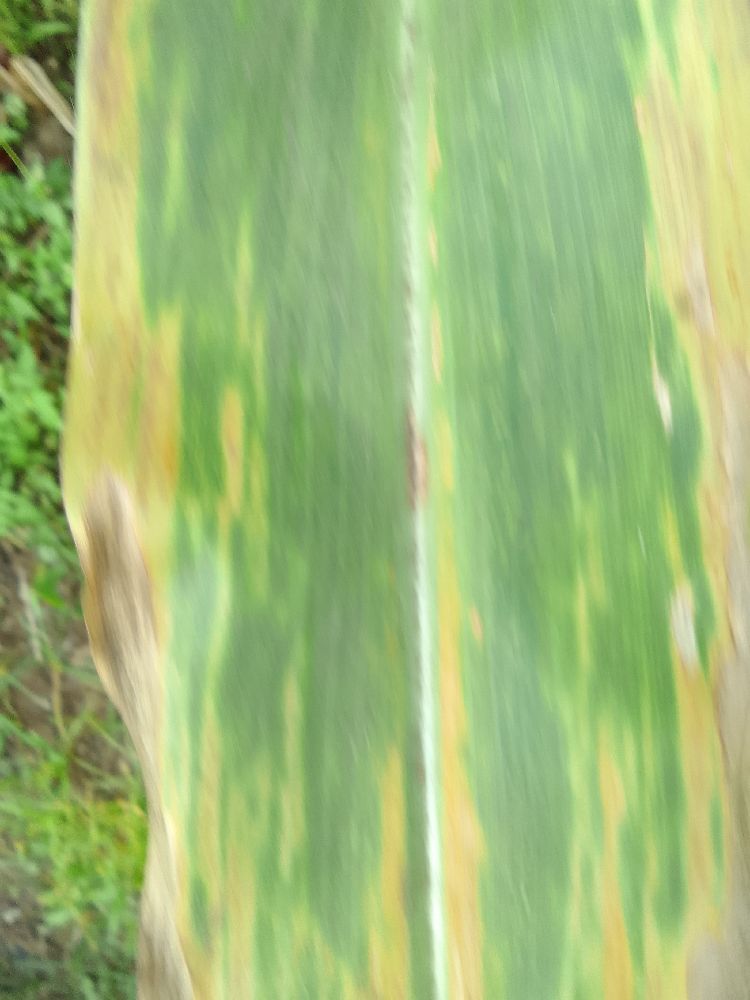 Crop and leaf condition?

maize, maize lethal necrosis
